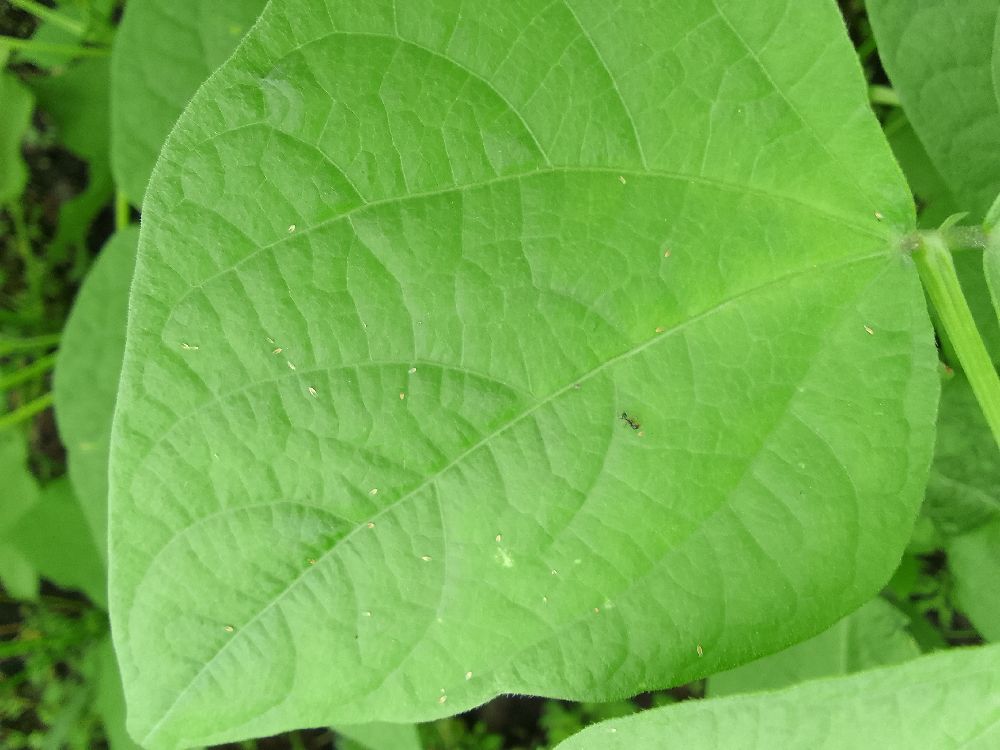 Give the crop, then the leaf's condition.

common bean, healthy
